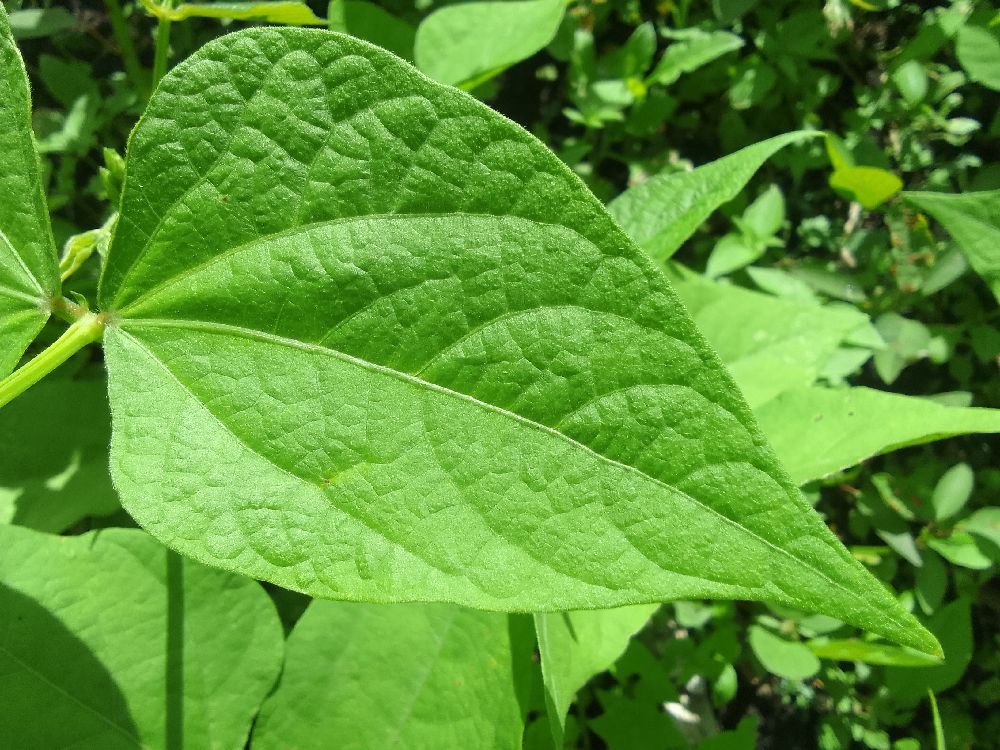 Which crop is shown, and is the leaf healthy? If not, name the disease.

common bean, healthy
